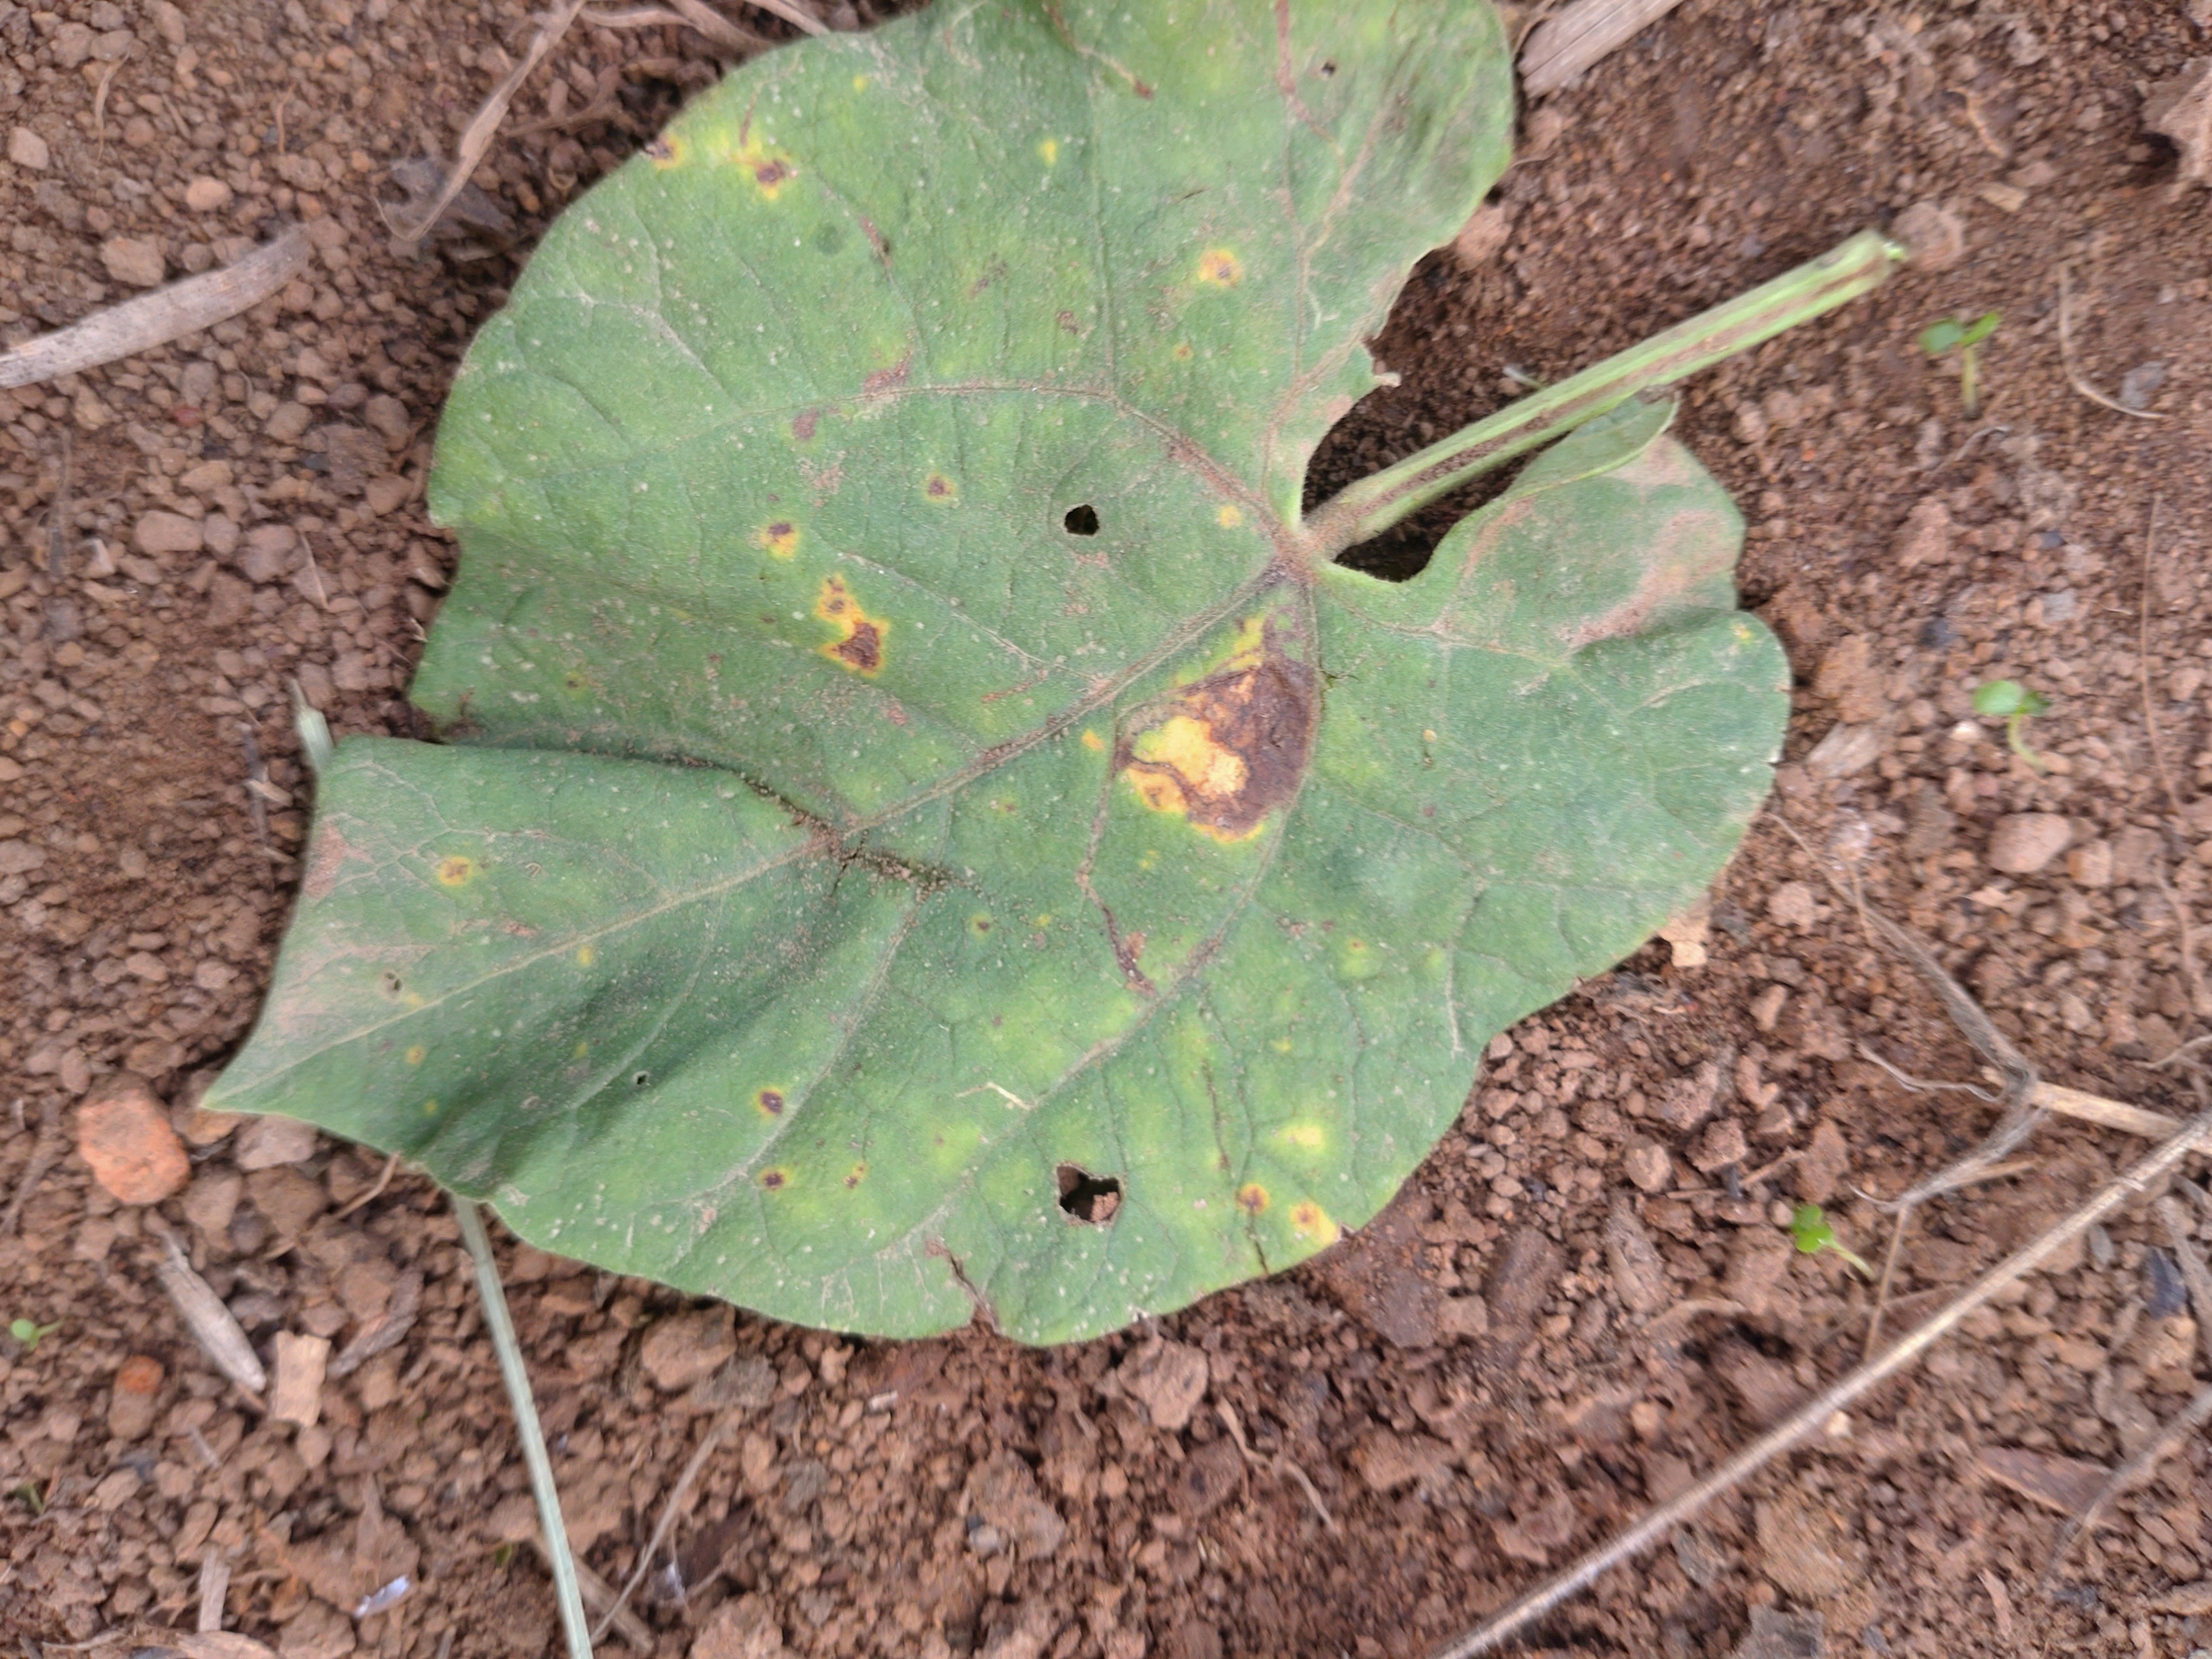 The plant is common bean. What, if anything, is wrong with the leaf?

rust
